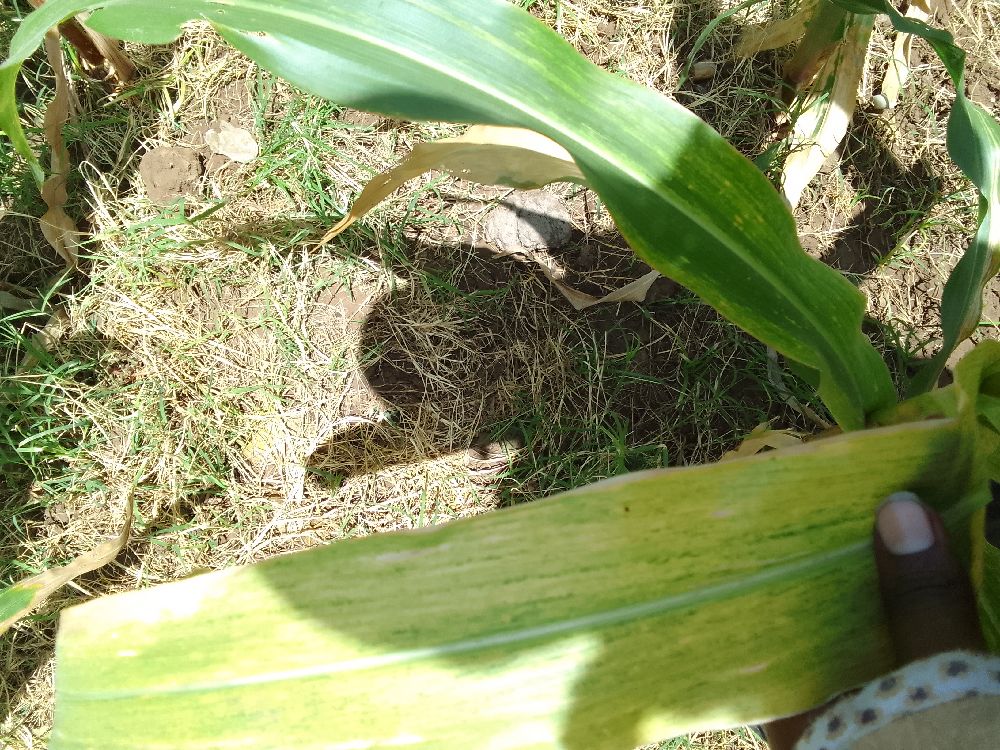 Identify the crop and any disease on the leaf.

maize, maize lethal necrosis
